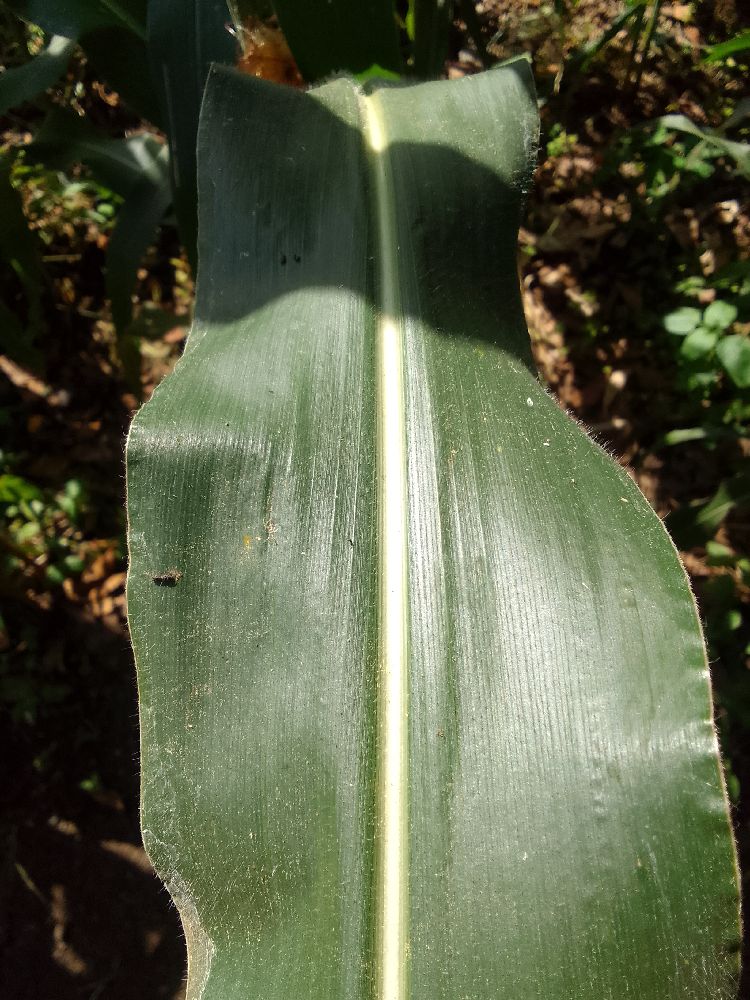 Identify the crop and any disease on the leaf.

maize, healthy
